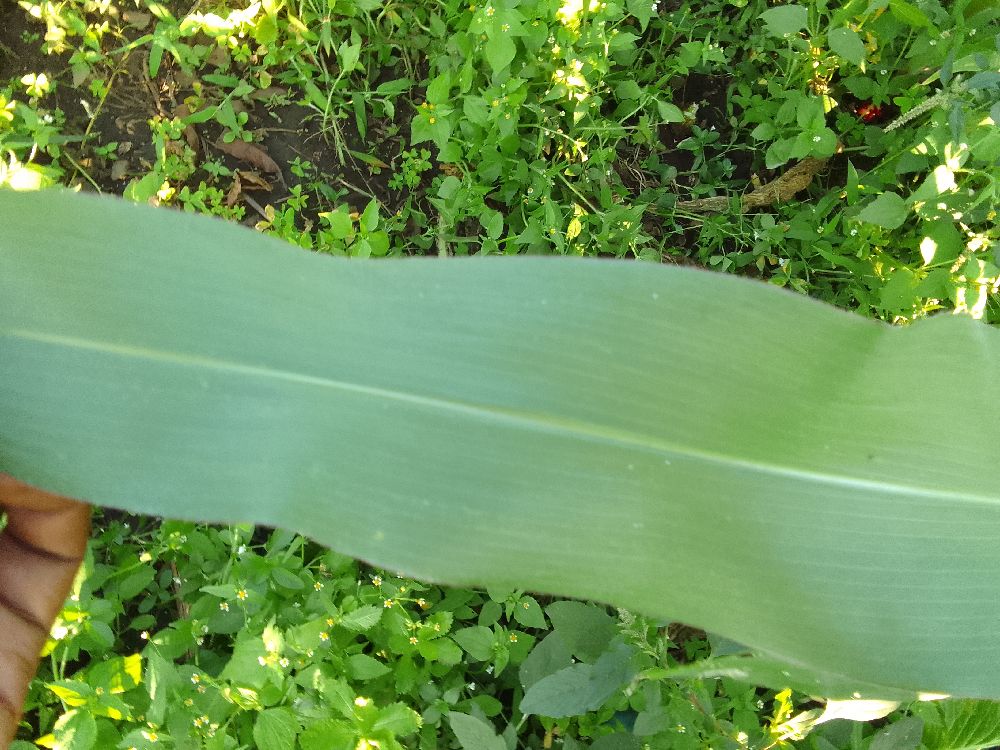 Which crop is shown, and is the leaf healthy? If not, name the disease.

maize, healthy
